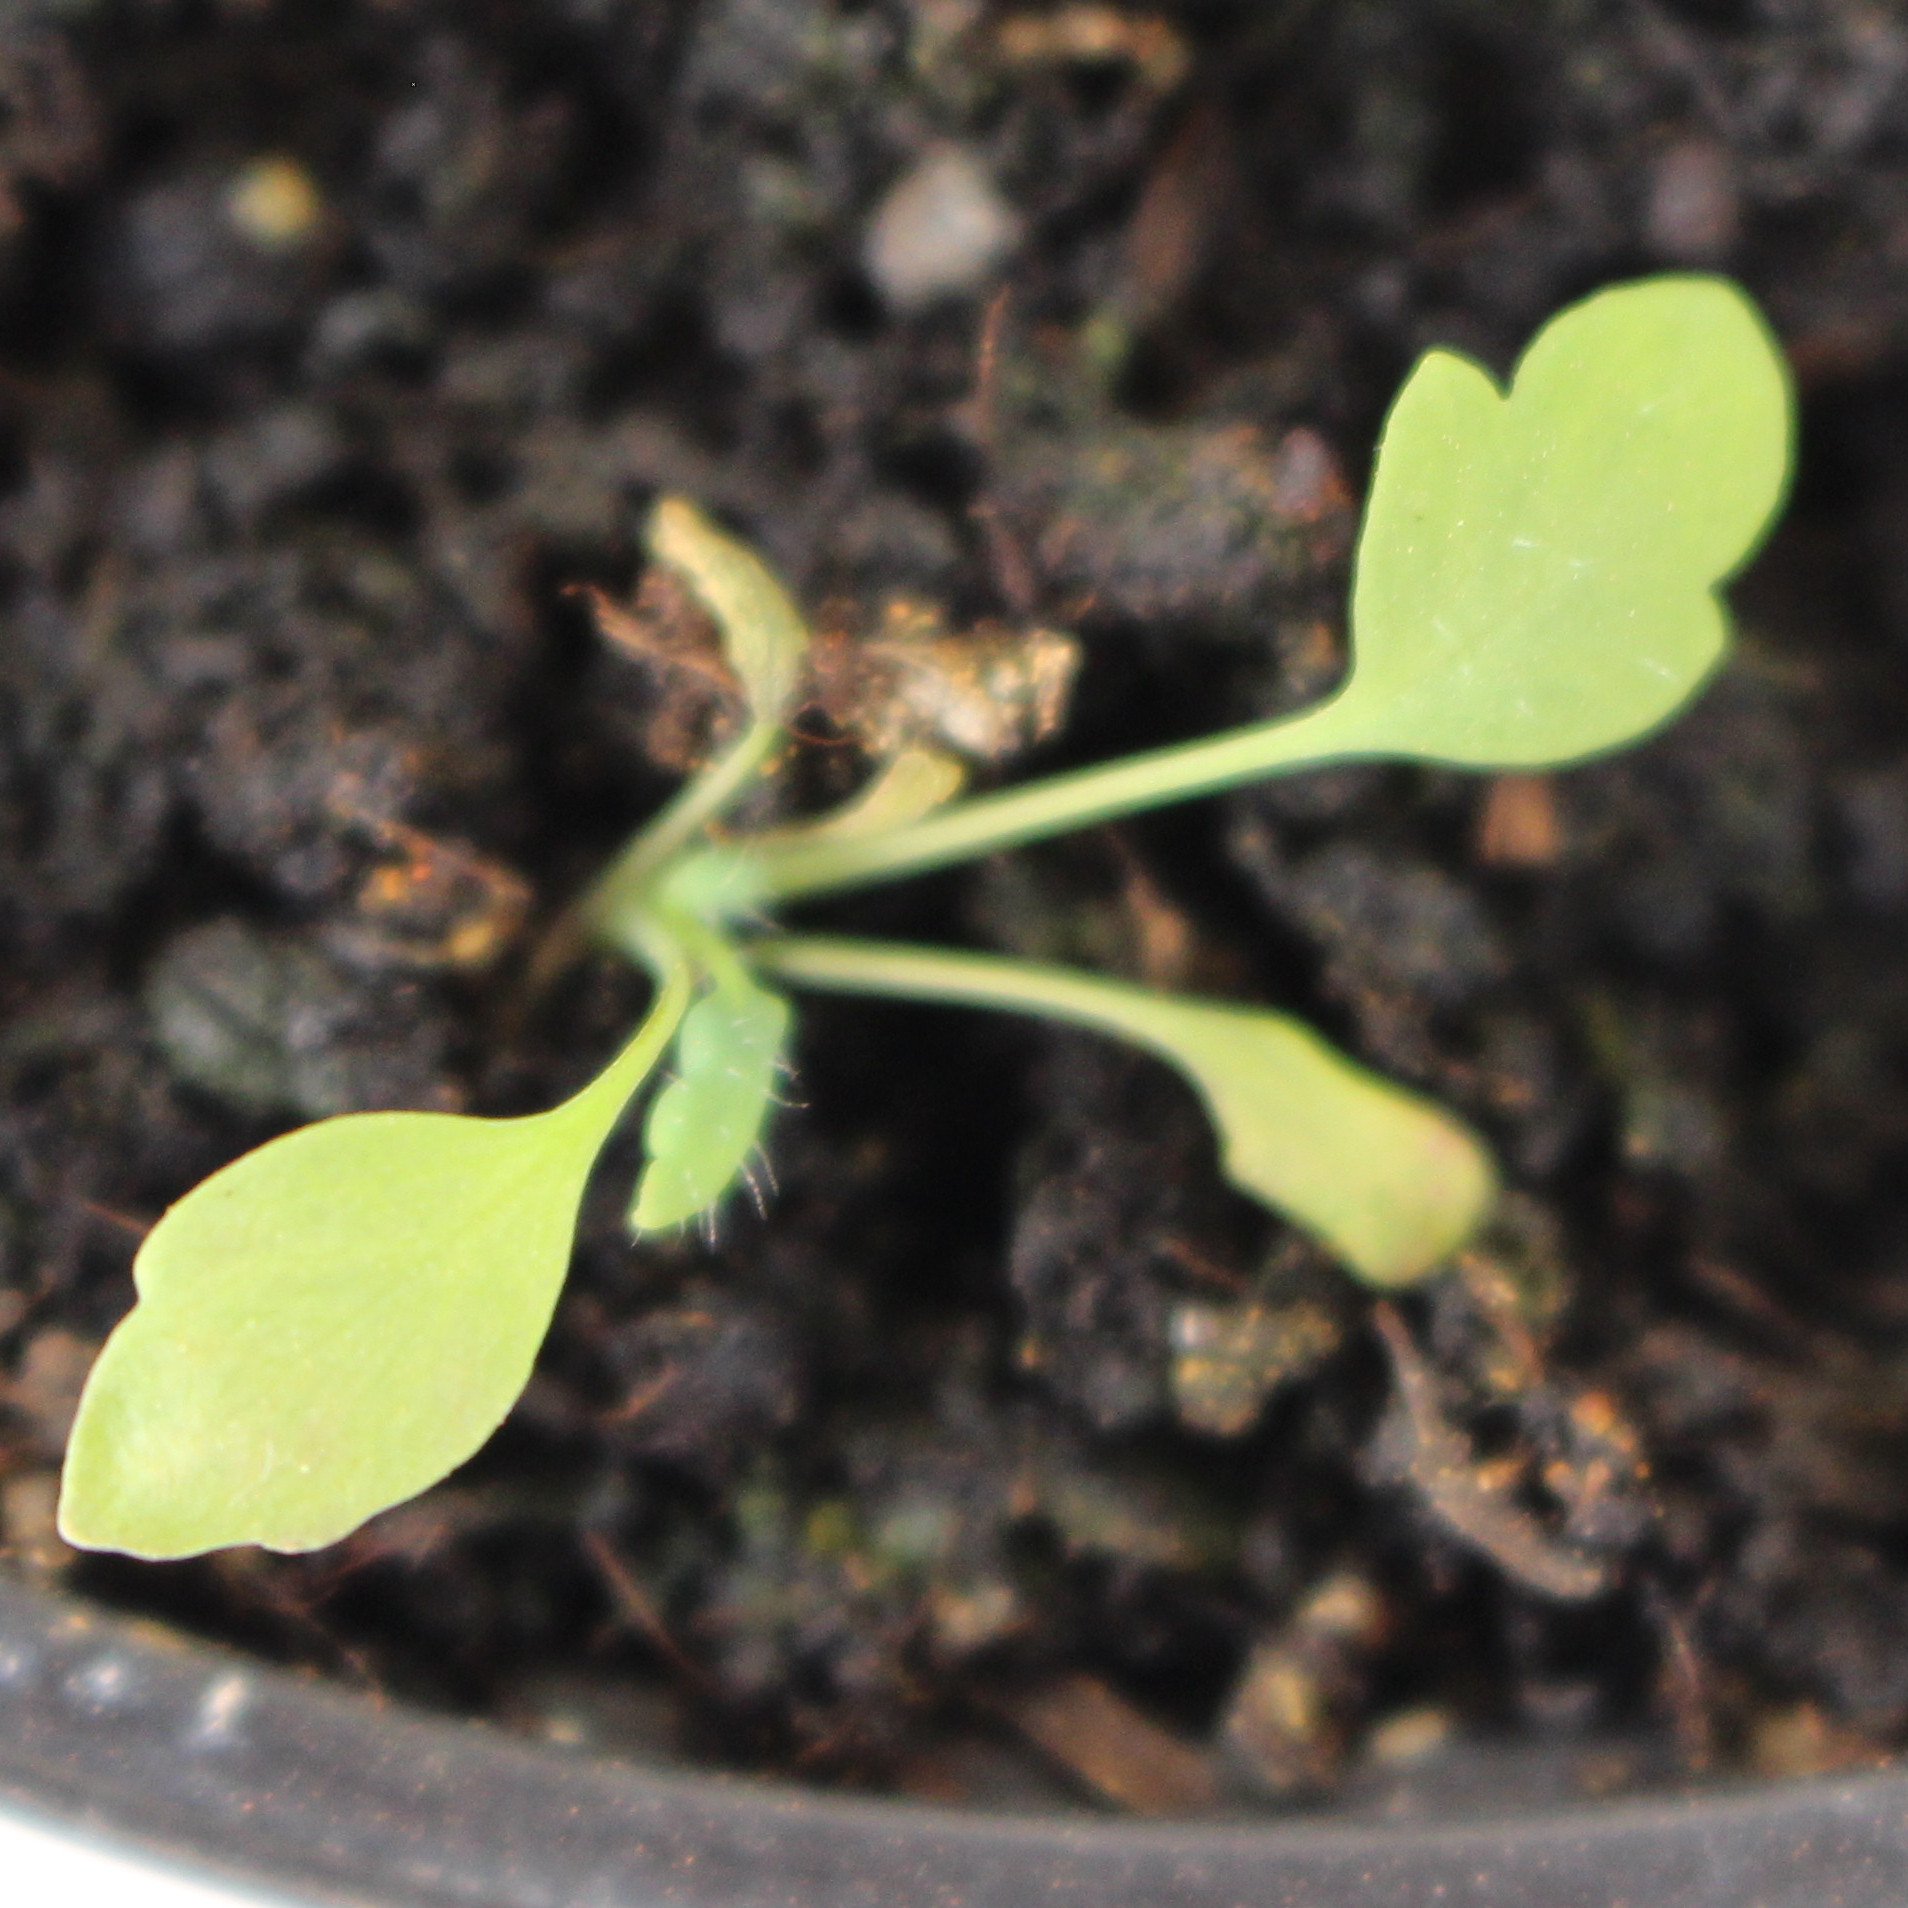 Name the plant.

Papaver rhoeas
